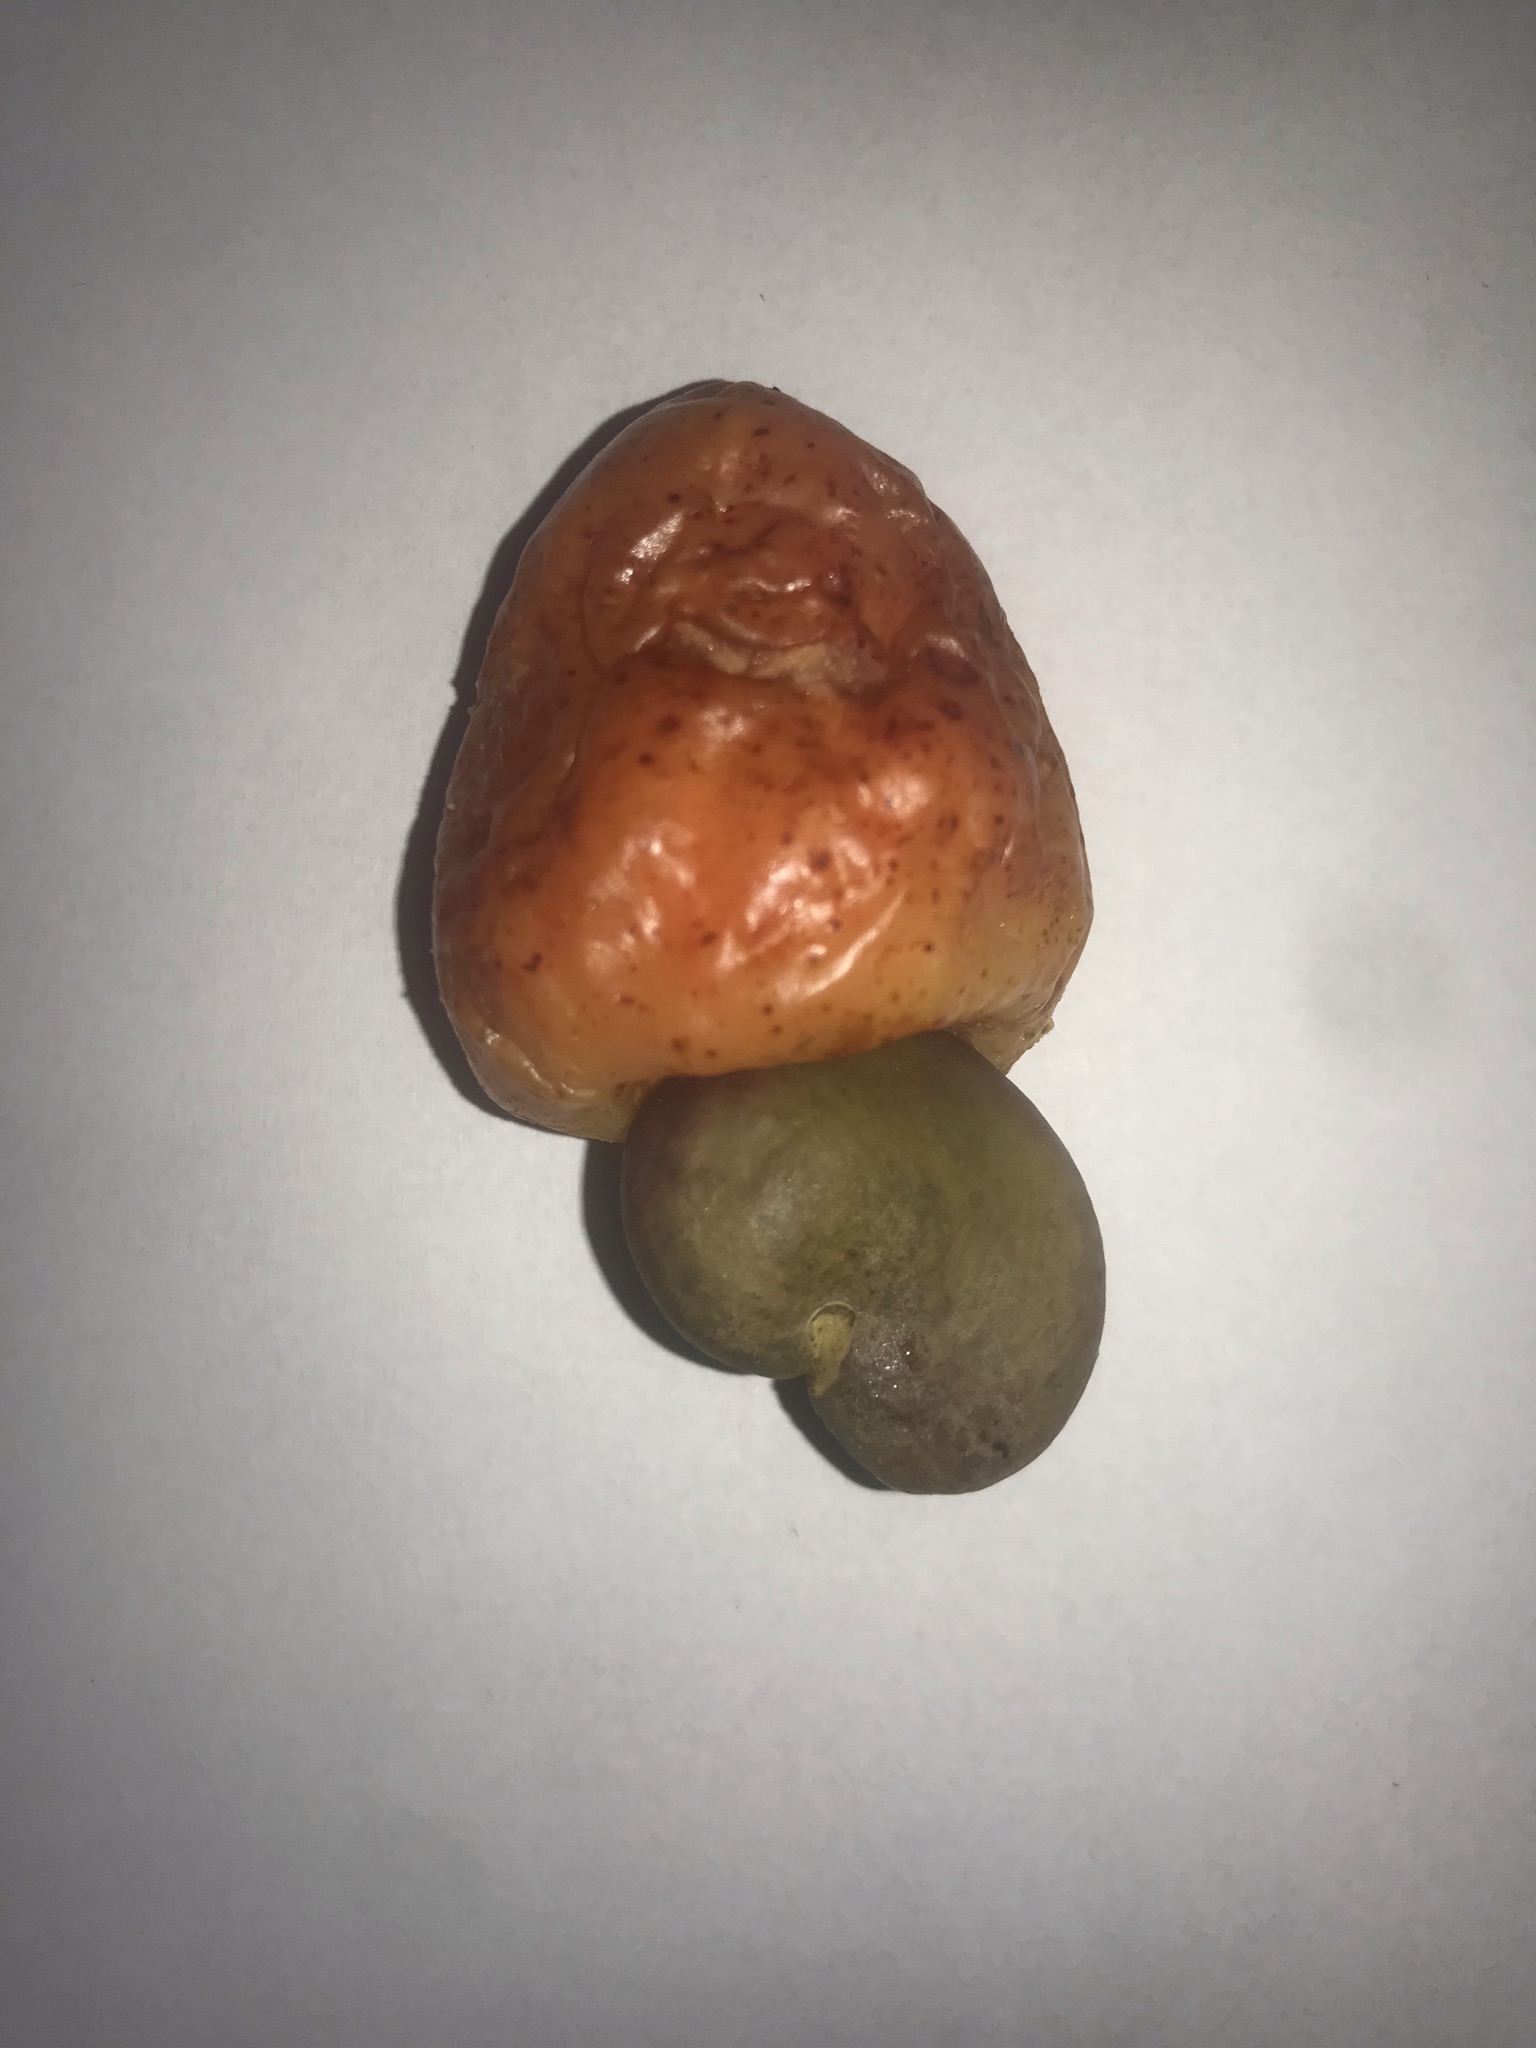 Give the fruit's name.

caju vermelho
